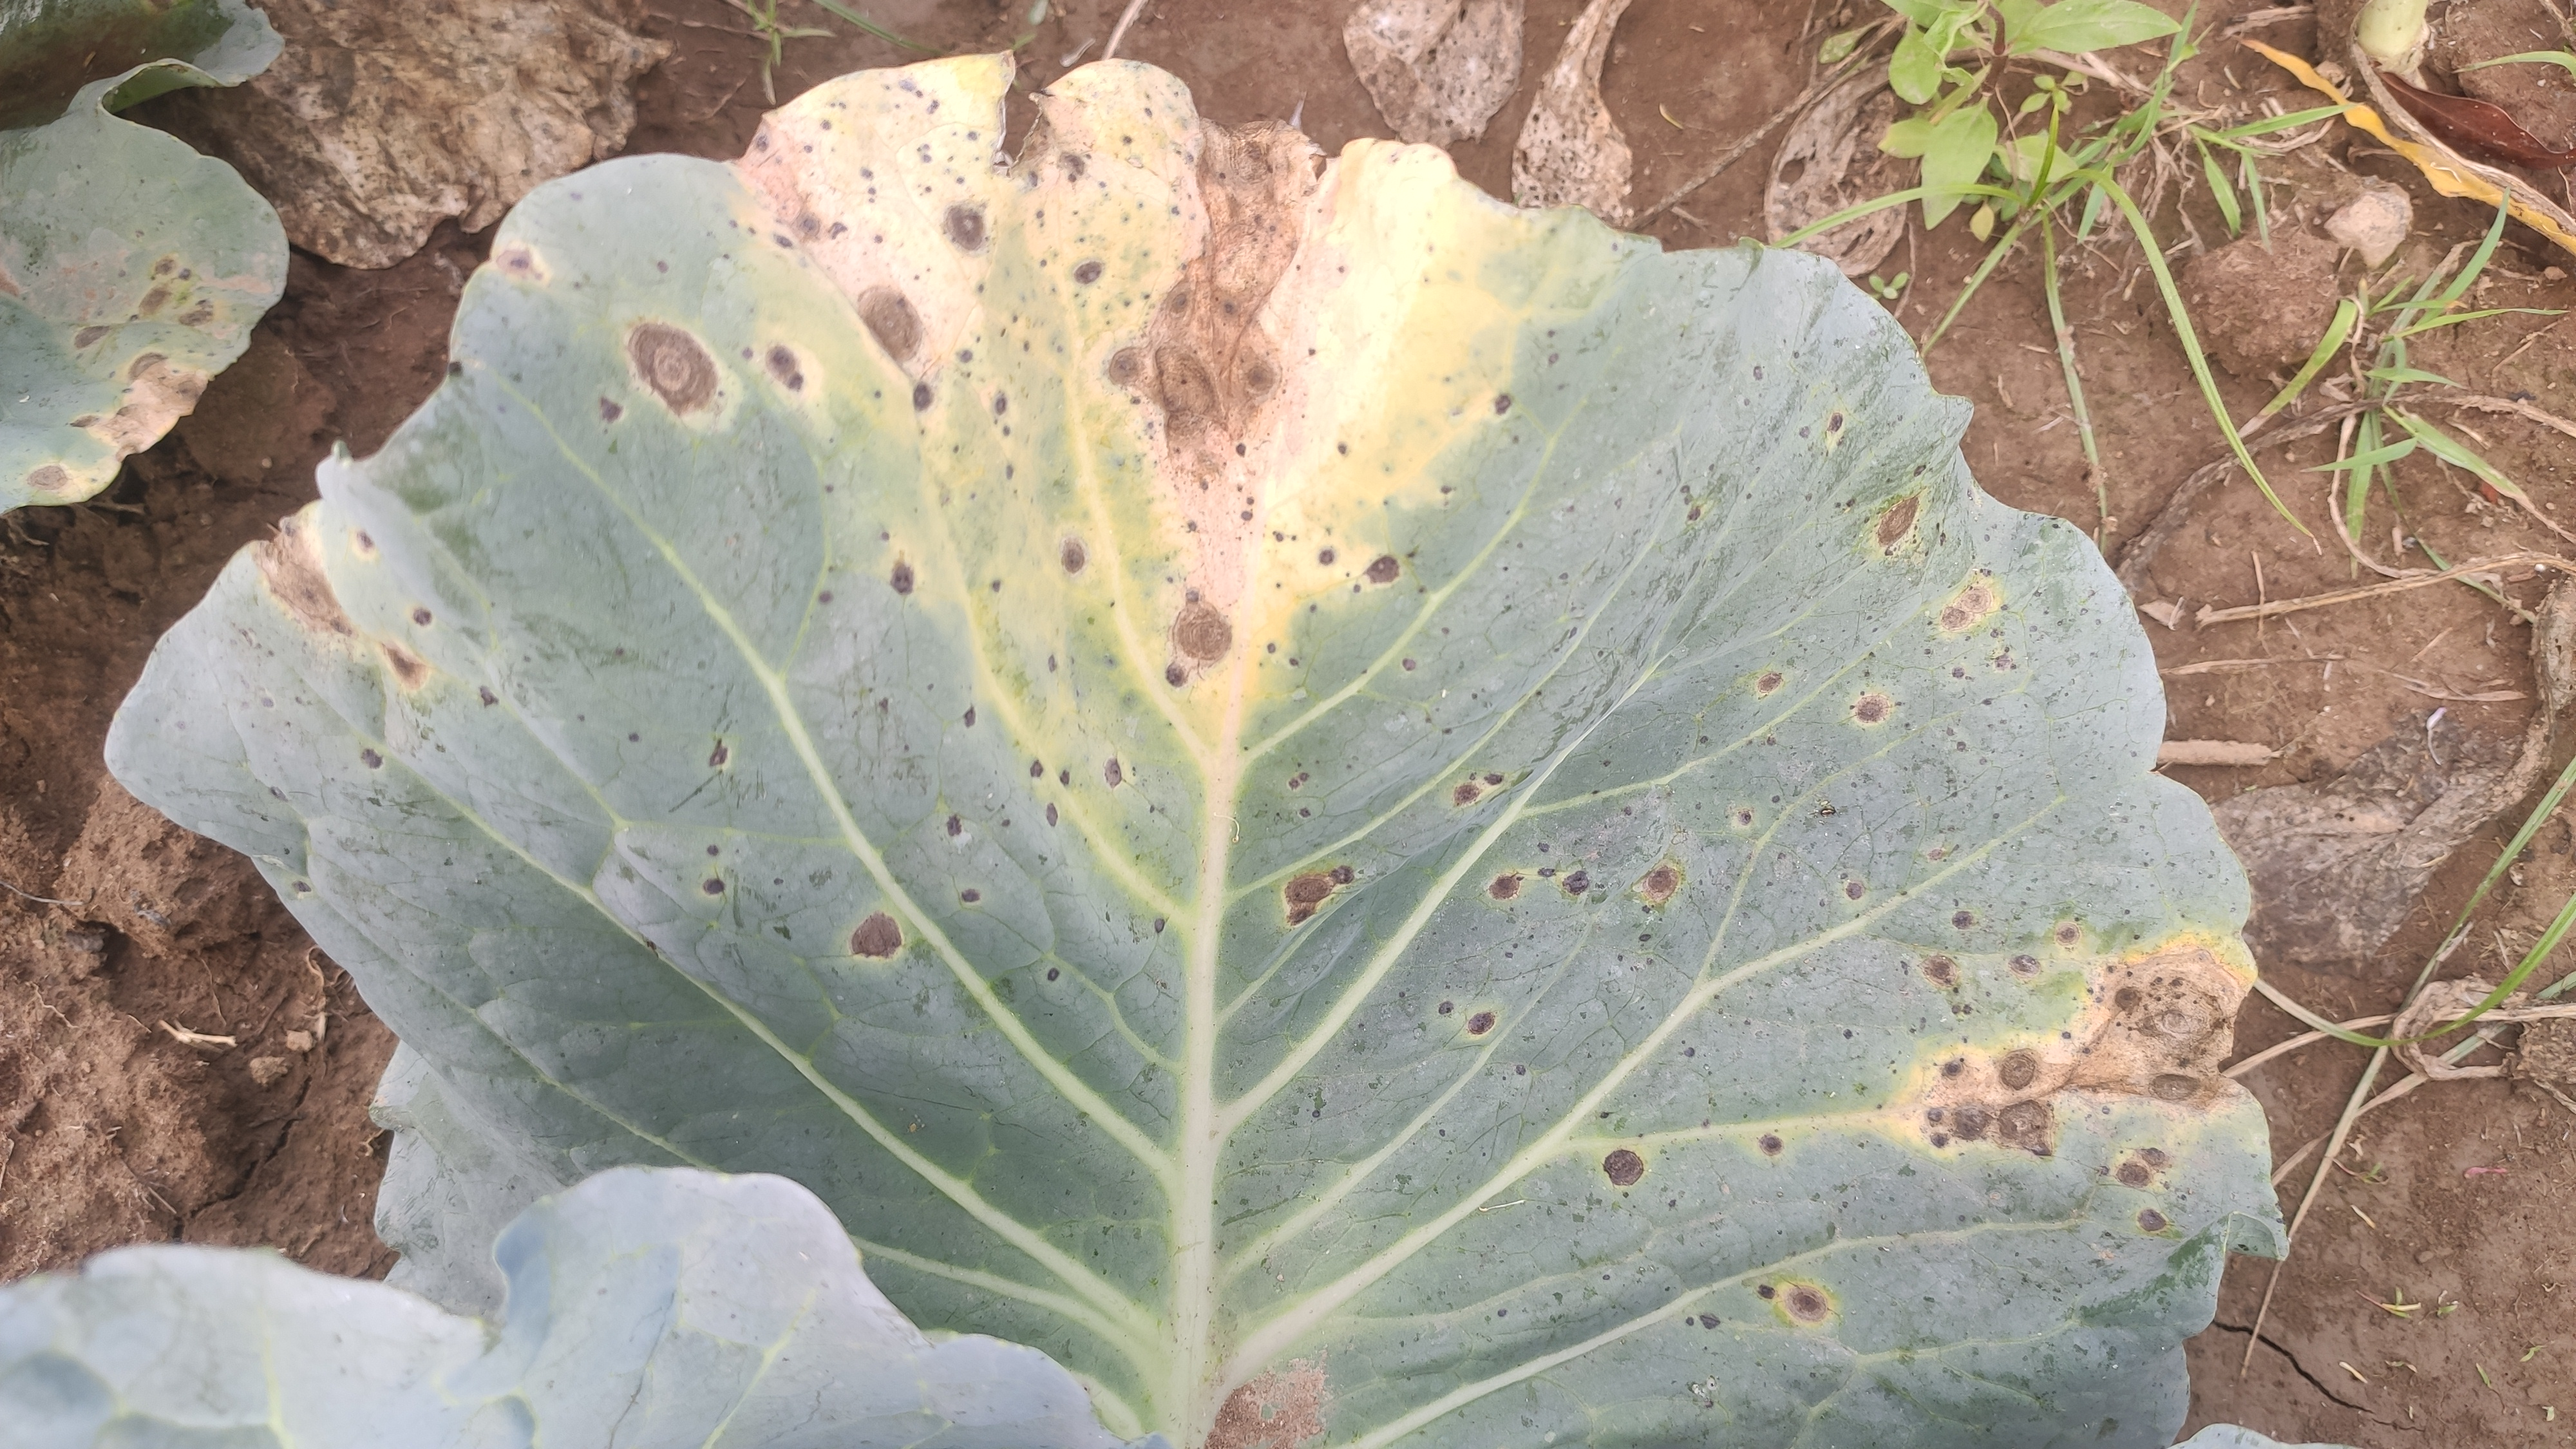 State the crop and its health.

cabbage, alternaria
